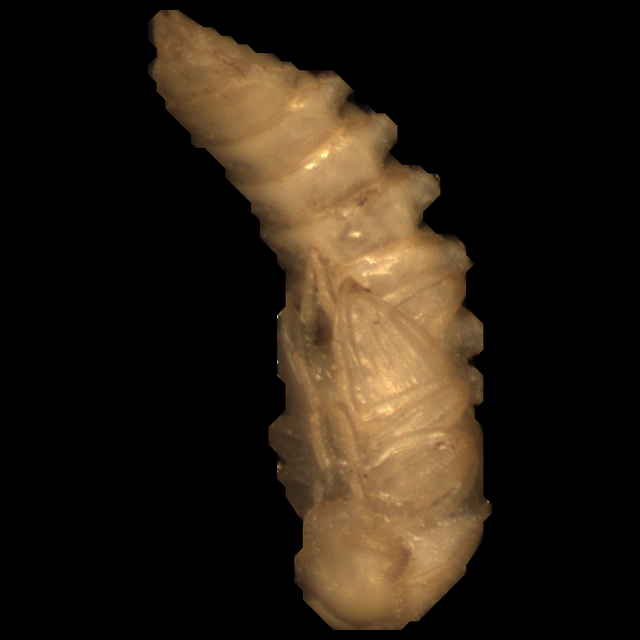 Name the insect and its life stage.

mealworm pupa
